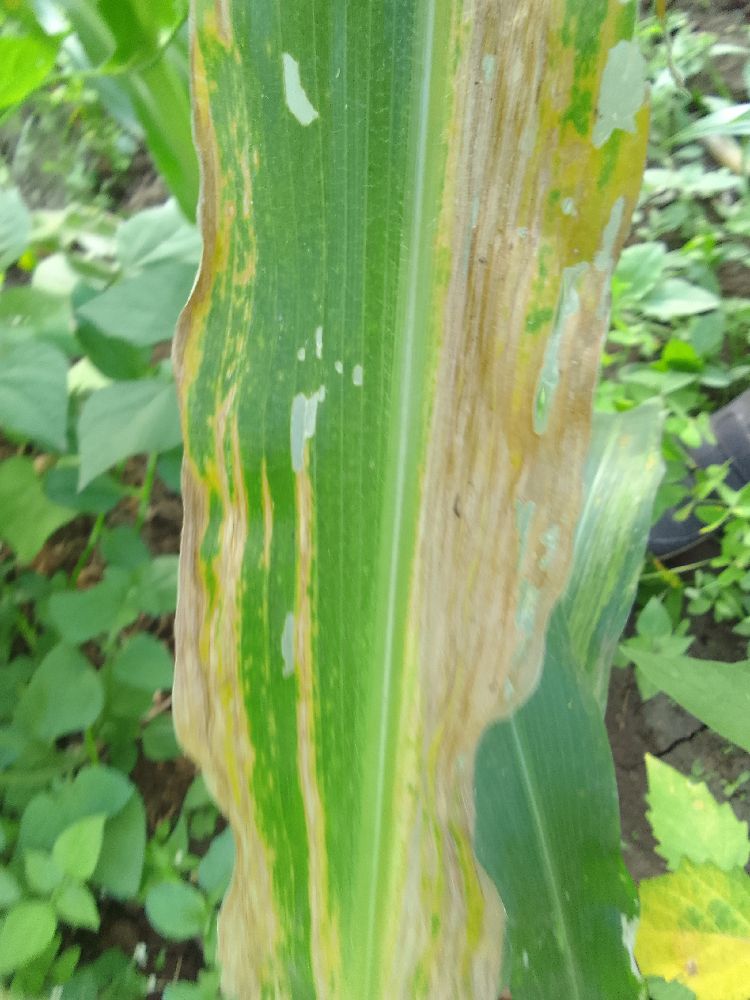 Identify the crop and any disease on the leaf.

maize, maize lethal necrosis
